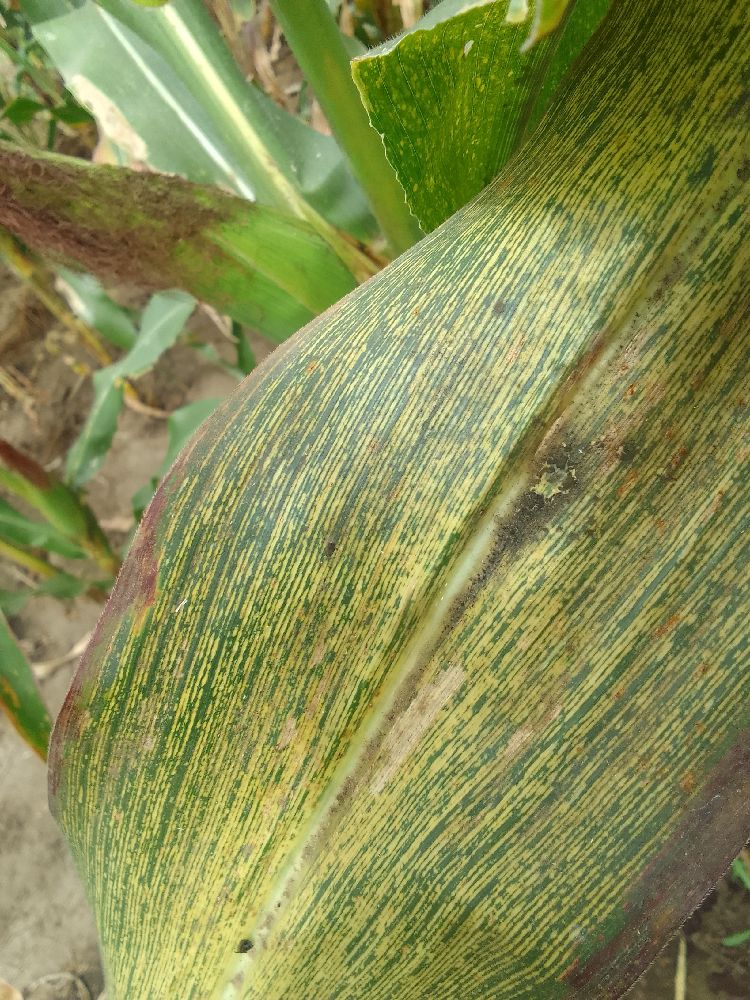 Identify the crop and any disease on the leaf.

maize, maize streak virus
